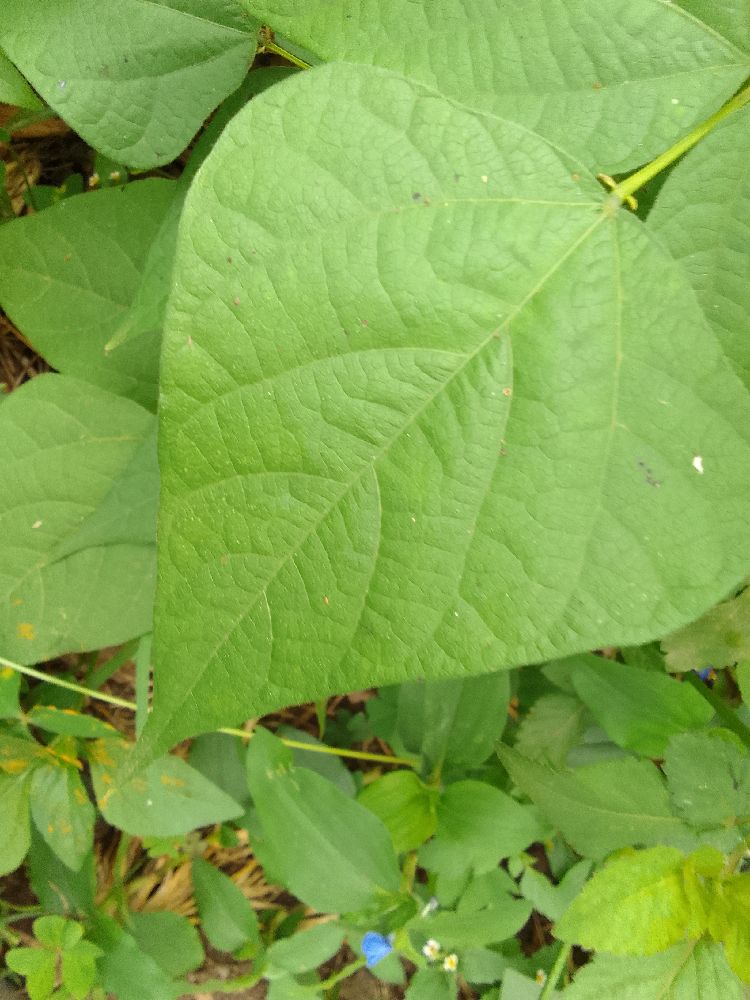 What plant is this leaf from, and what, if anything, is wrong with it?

common bean, healthy
